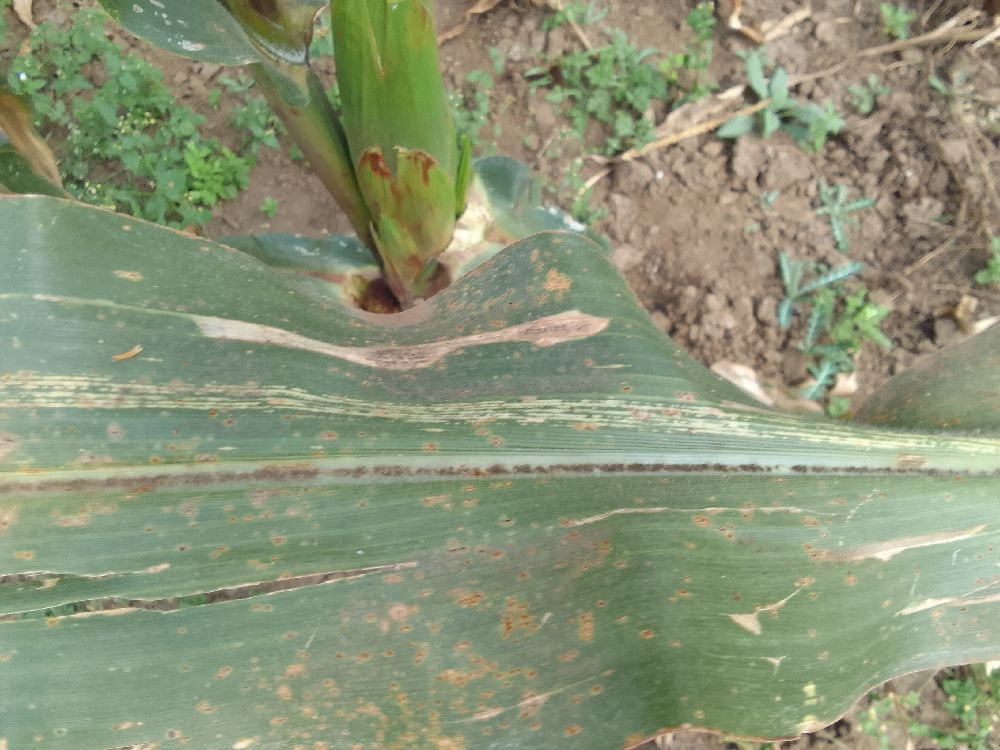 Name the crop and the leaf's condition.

maize, maize streak virus
